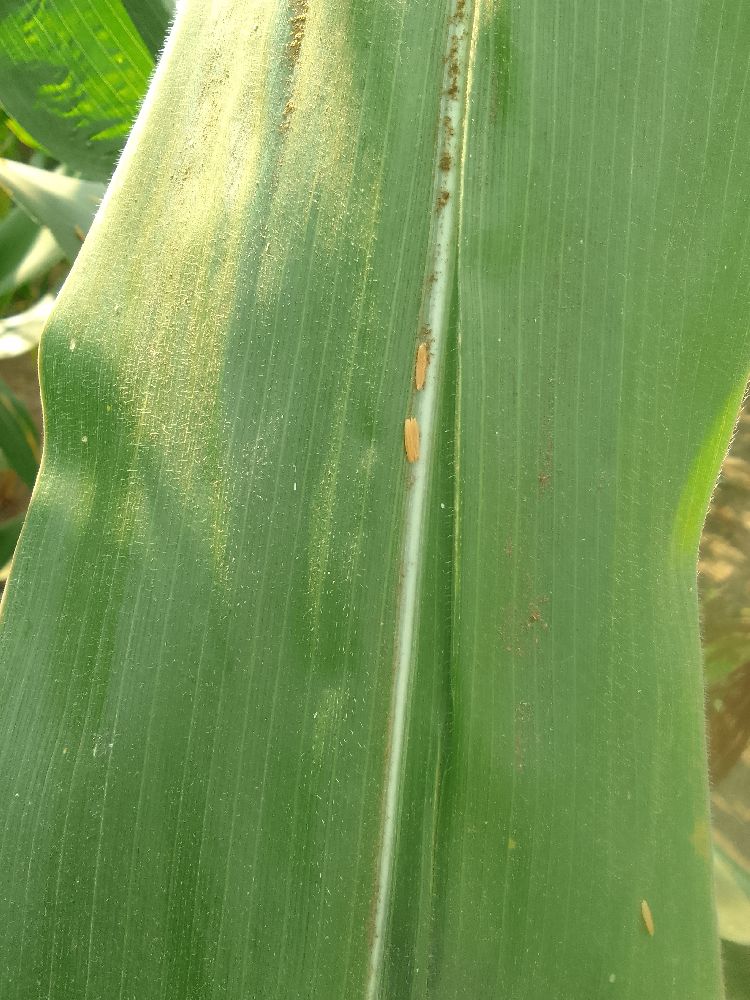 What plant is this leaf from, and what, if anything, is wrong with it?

maize, healthy
